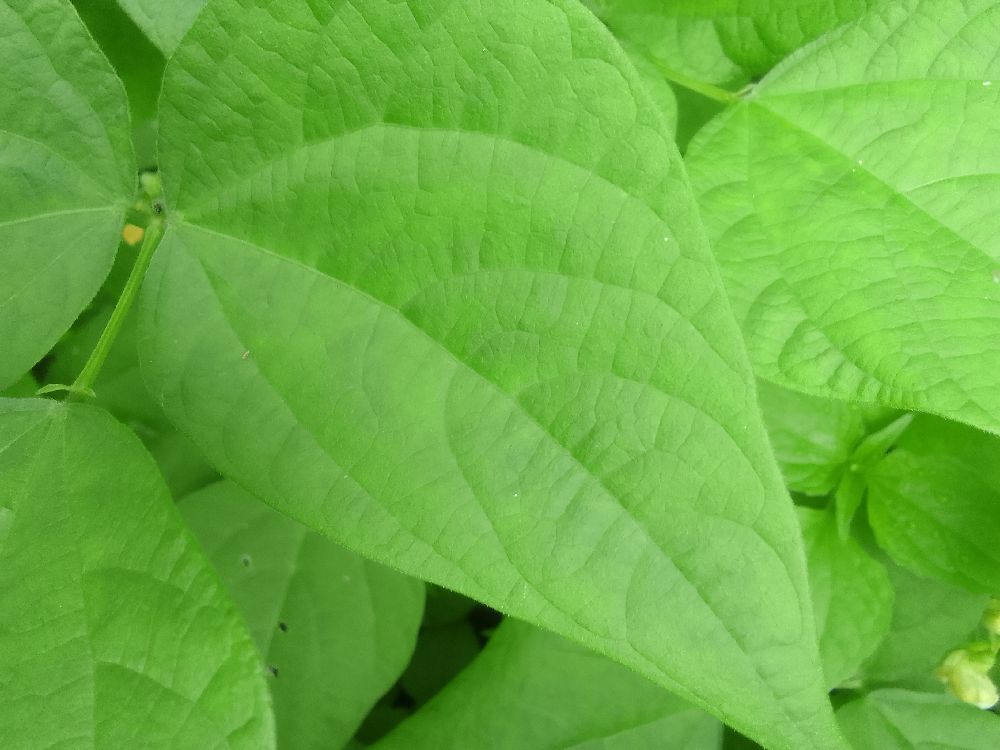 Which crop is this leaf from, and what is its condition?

common bean, healthy
